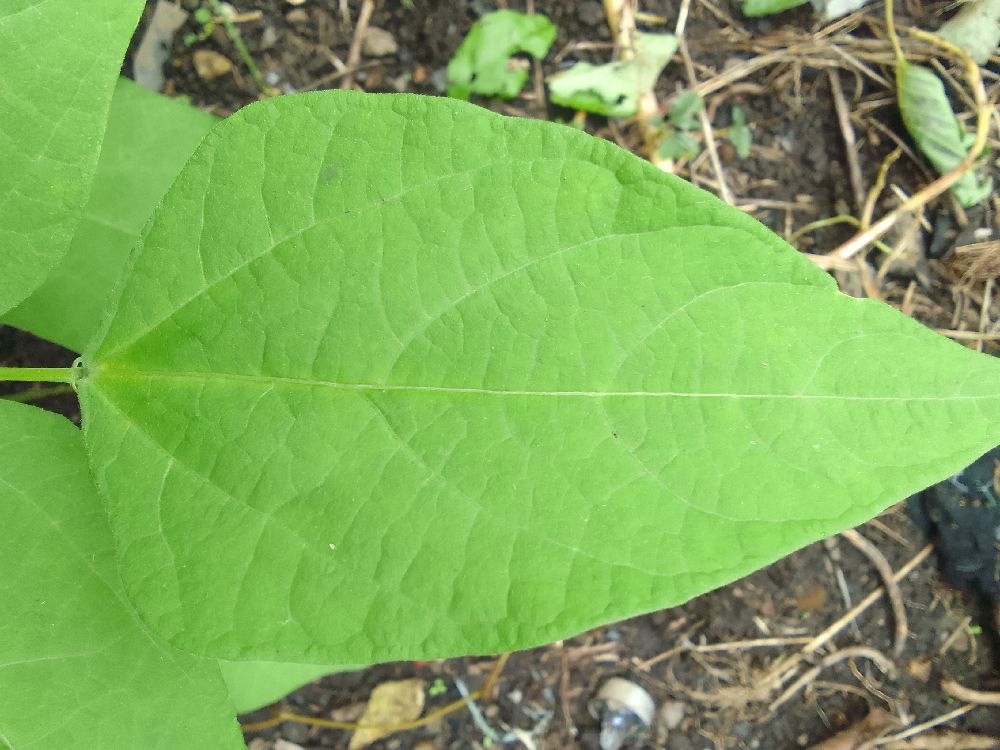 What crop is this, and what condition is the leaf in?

common bean, healthy
